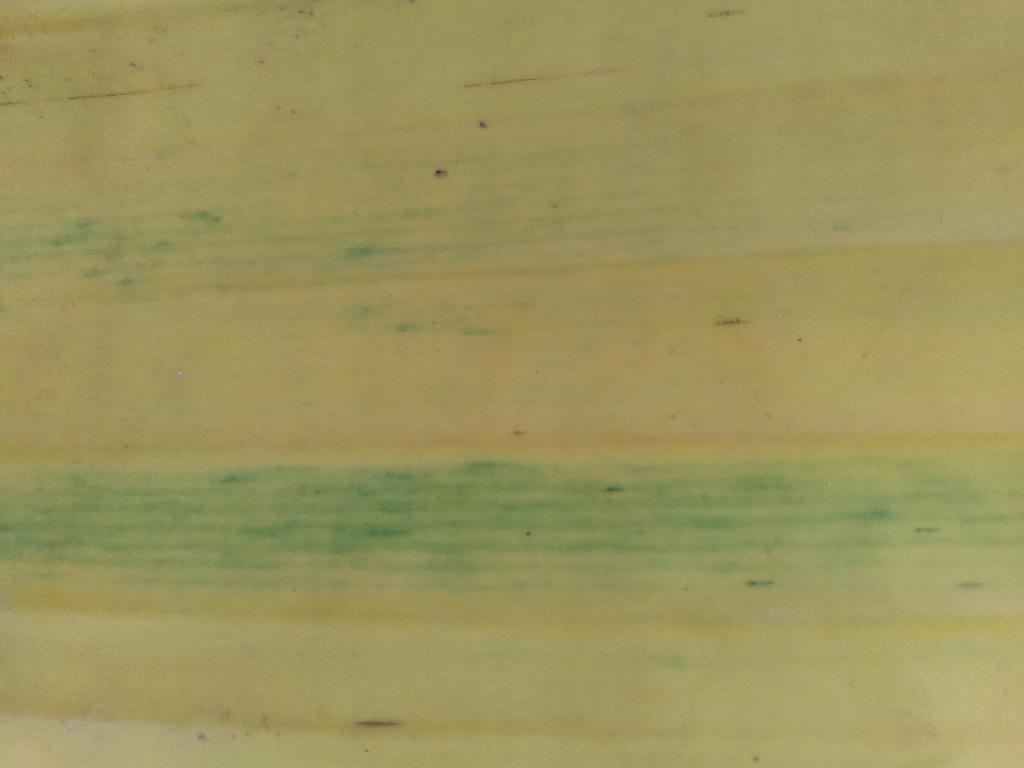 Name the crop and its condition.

banana, fusarium wilt race 1
